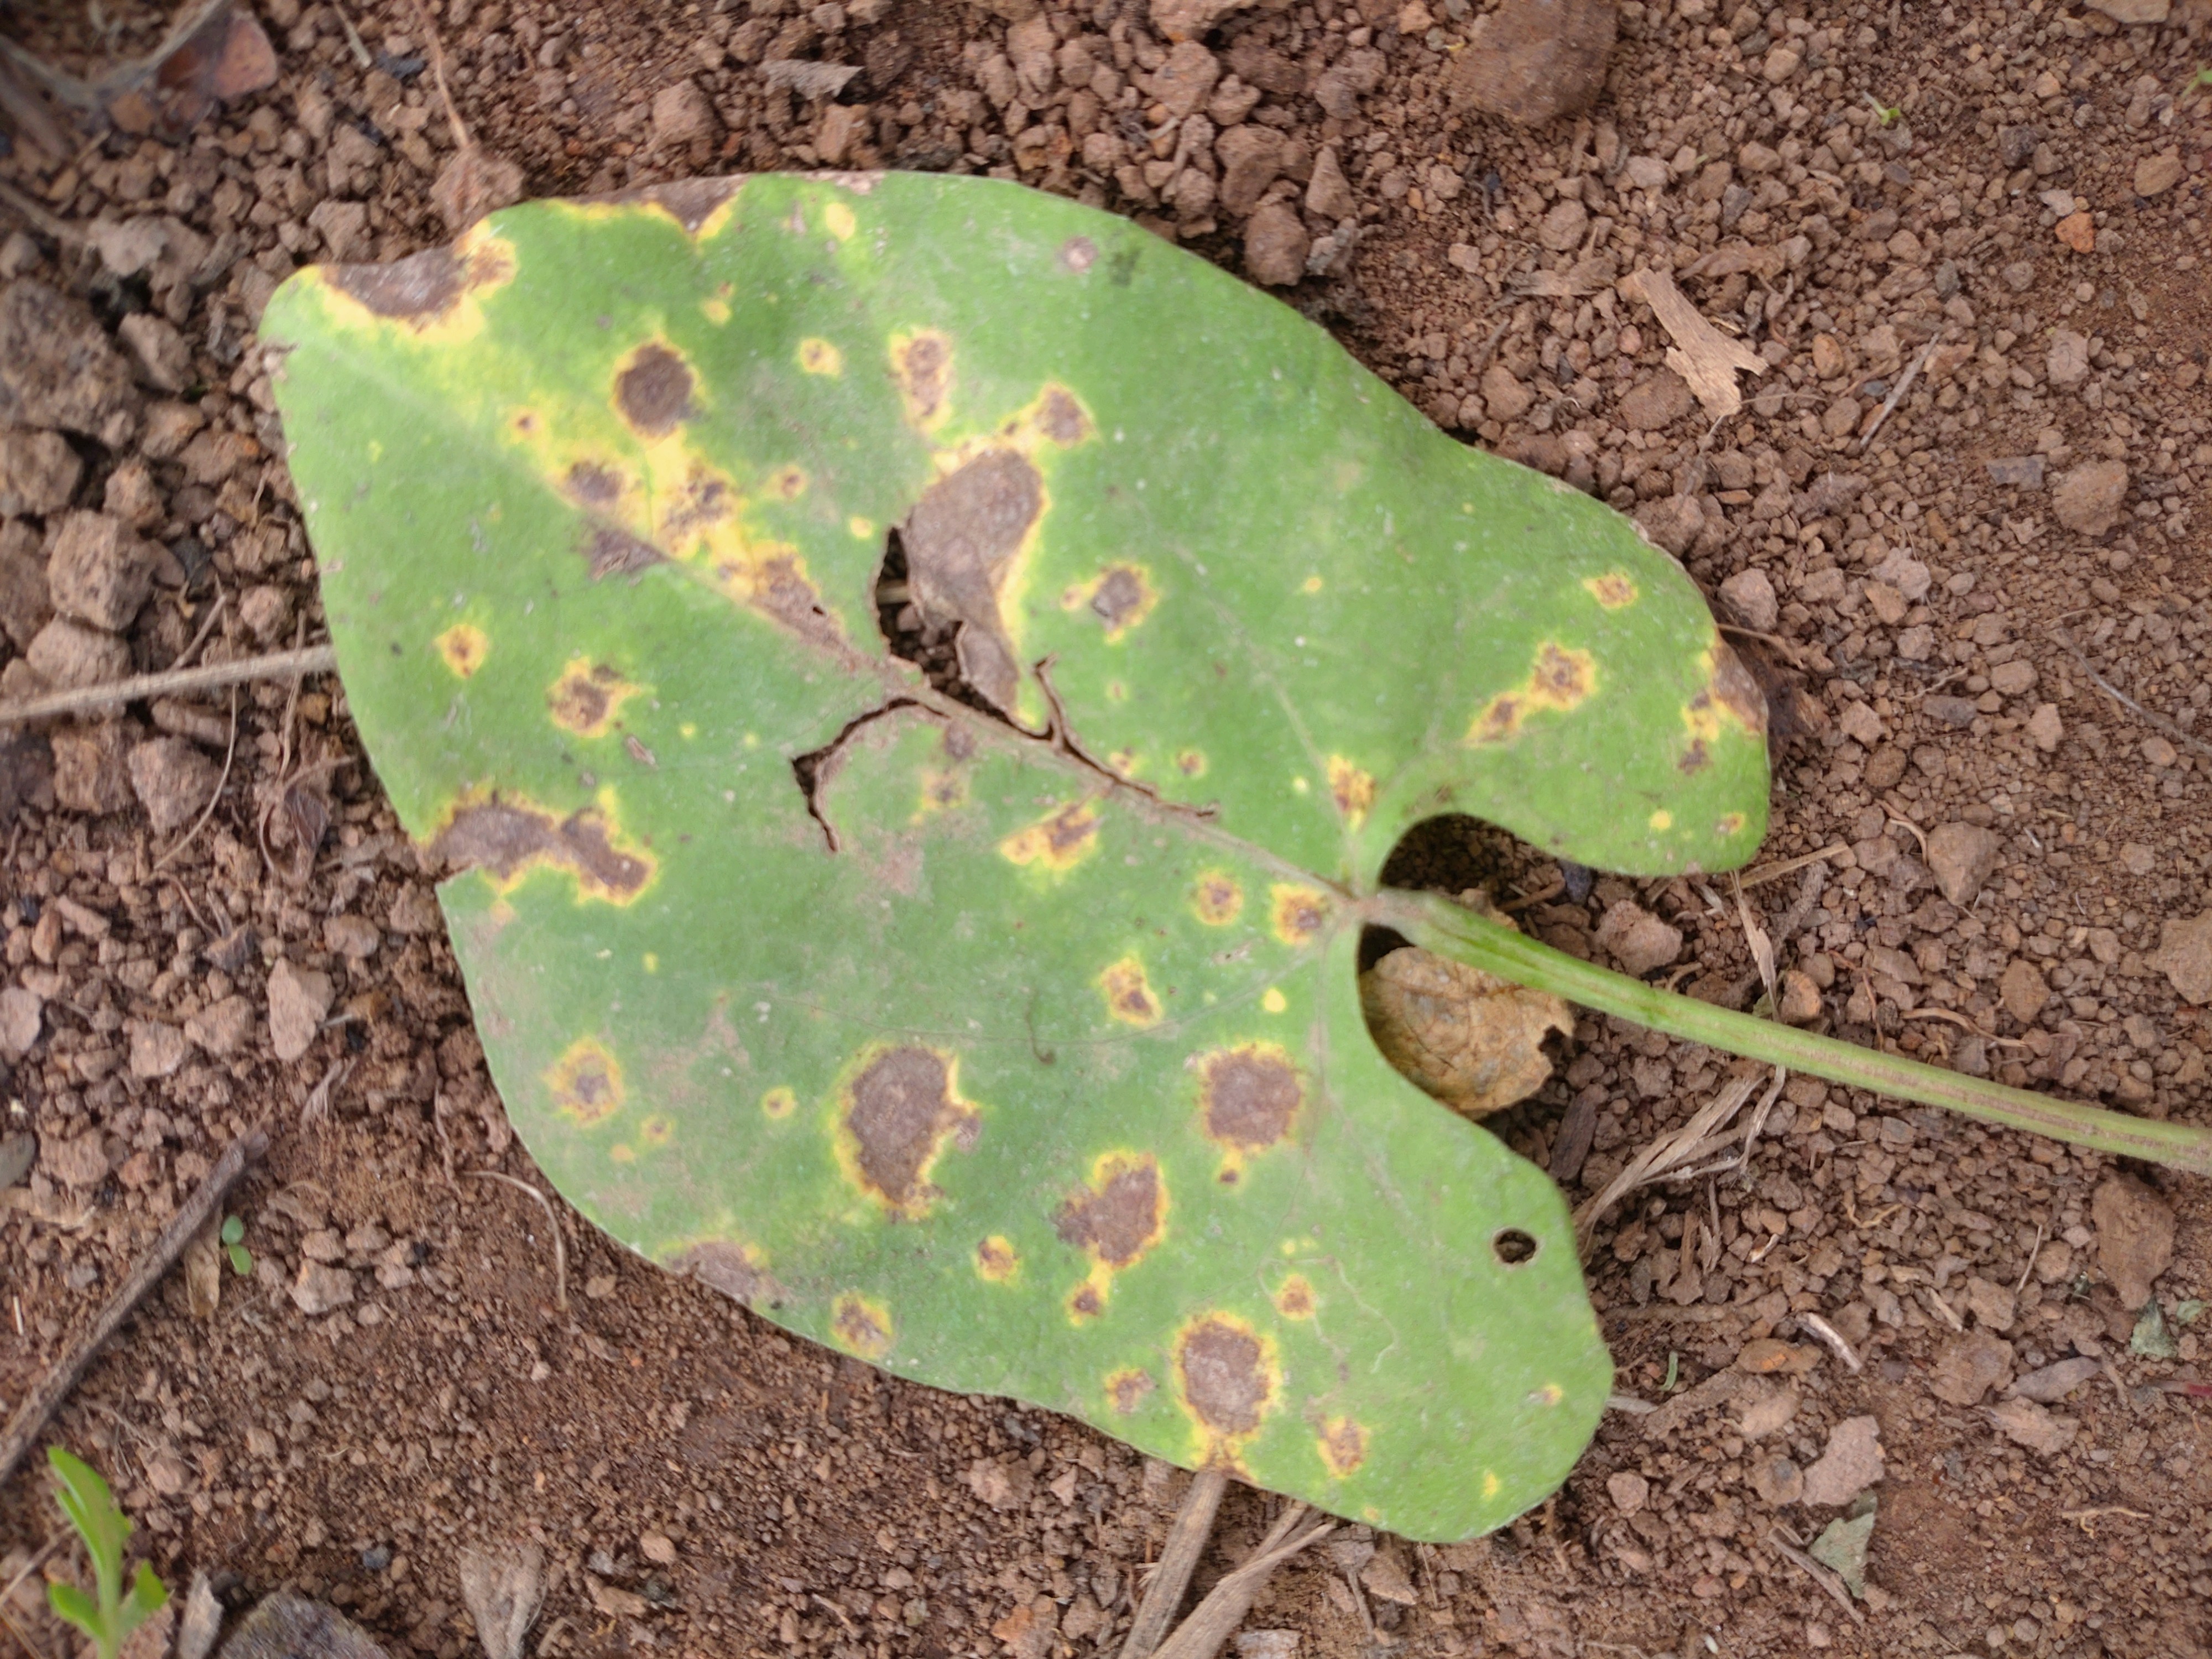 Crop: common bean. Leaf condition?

rust
